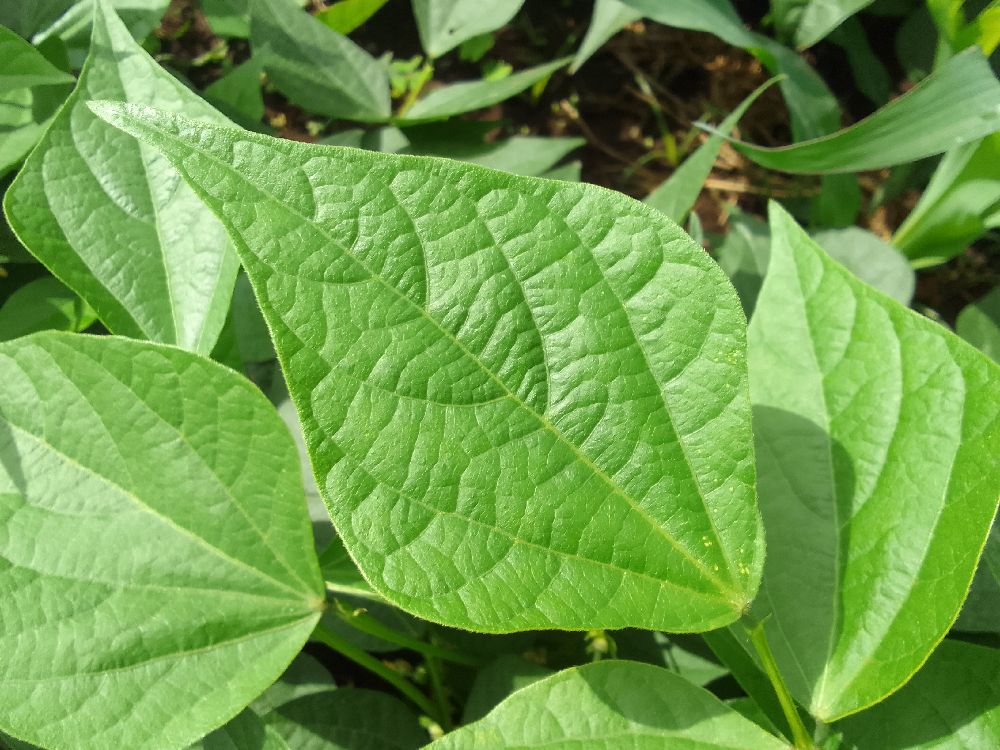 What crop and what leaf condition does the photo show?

common bean, healthy
